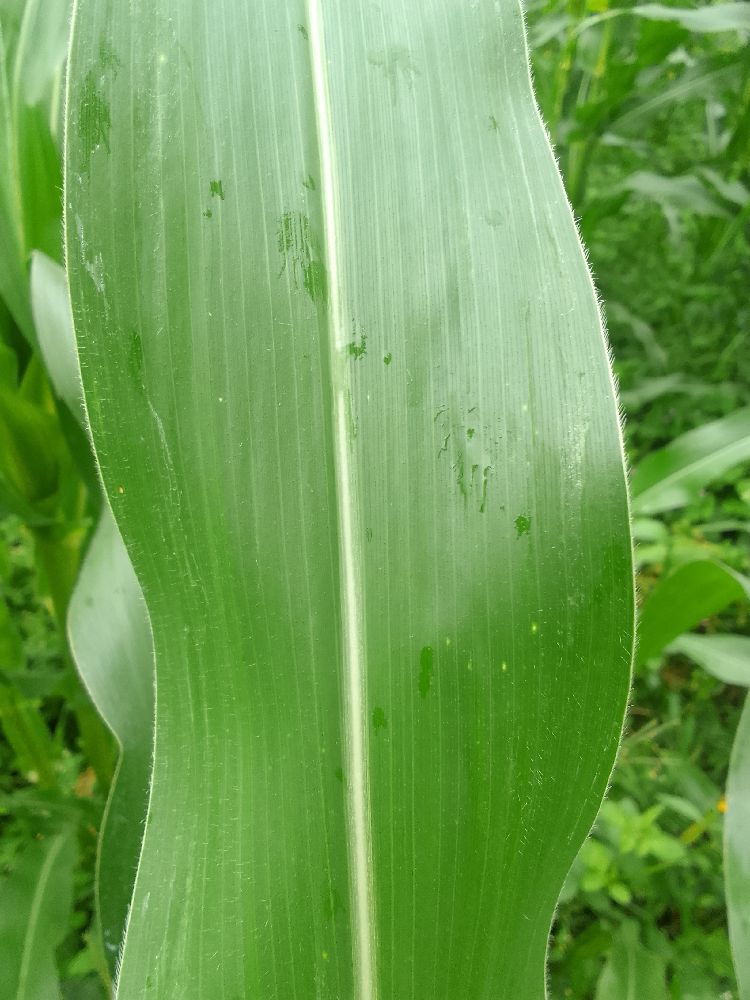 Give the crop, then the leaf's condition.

maize, healthy
